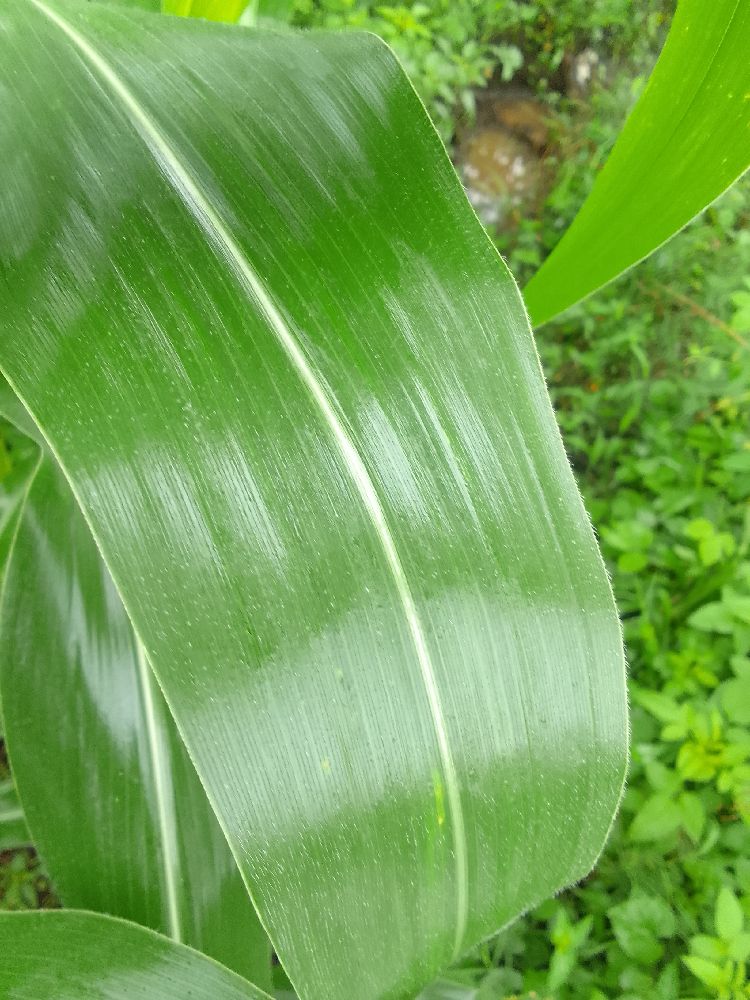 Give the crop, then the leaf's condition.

maize, healthy
